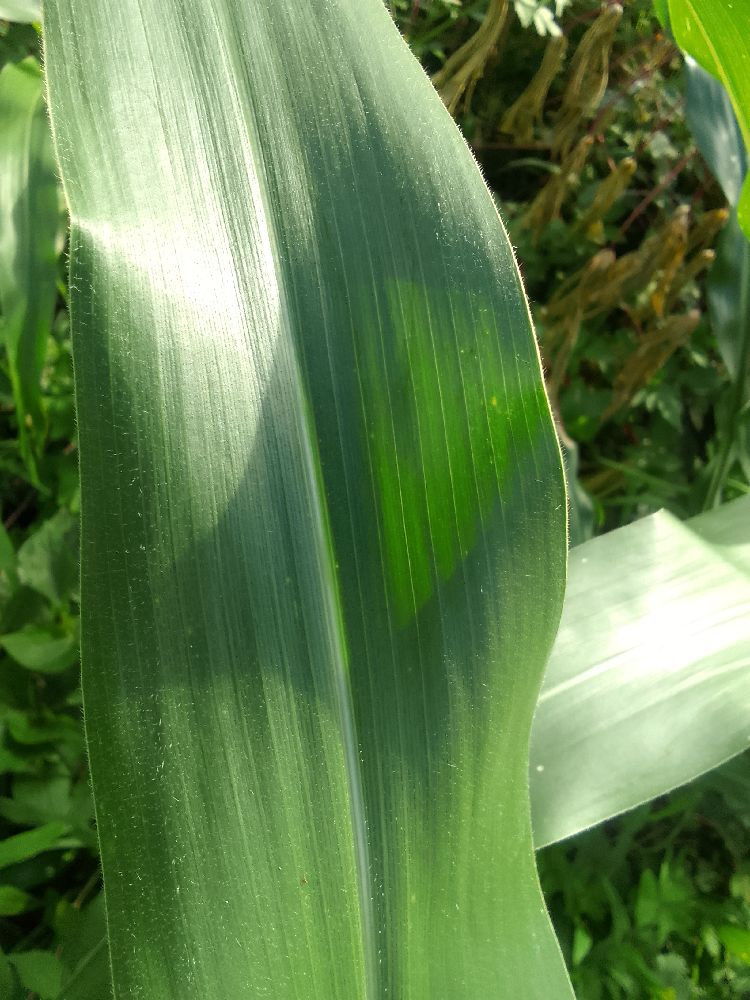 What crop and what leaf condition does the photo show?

maize, healthy
